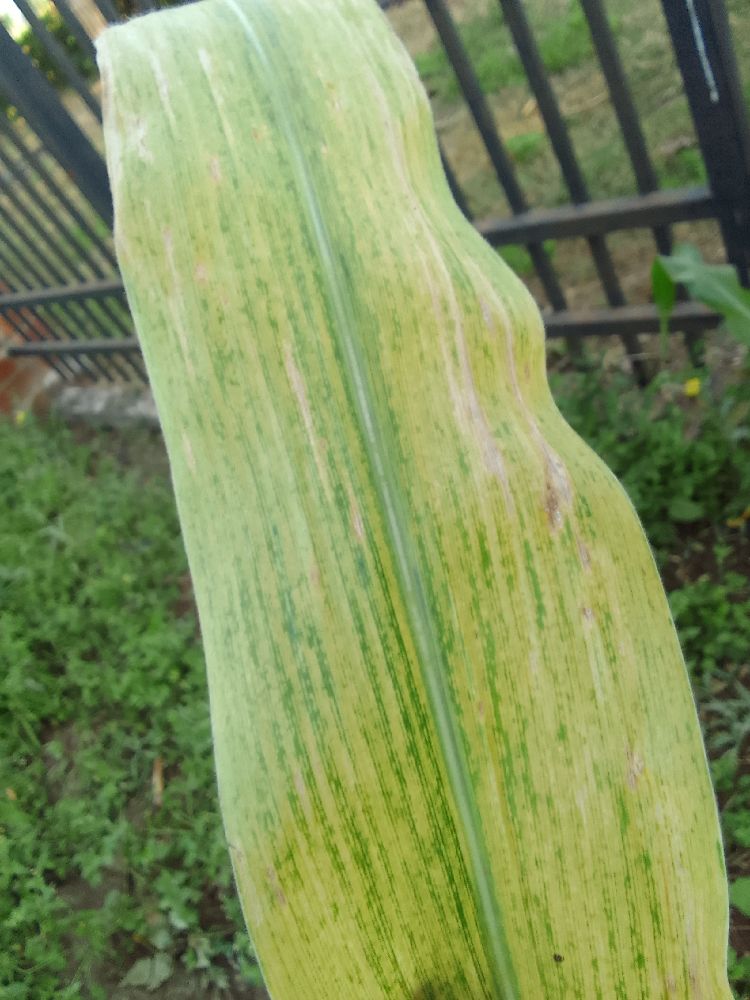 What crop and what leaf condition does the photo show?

maize, maize lethal necrosis
